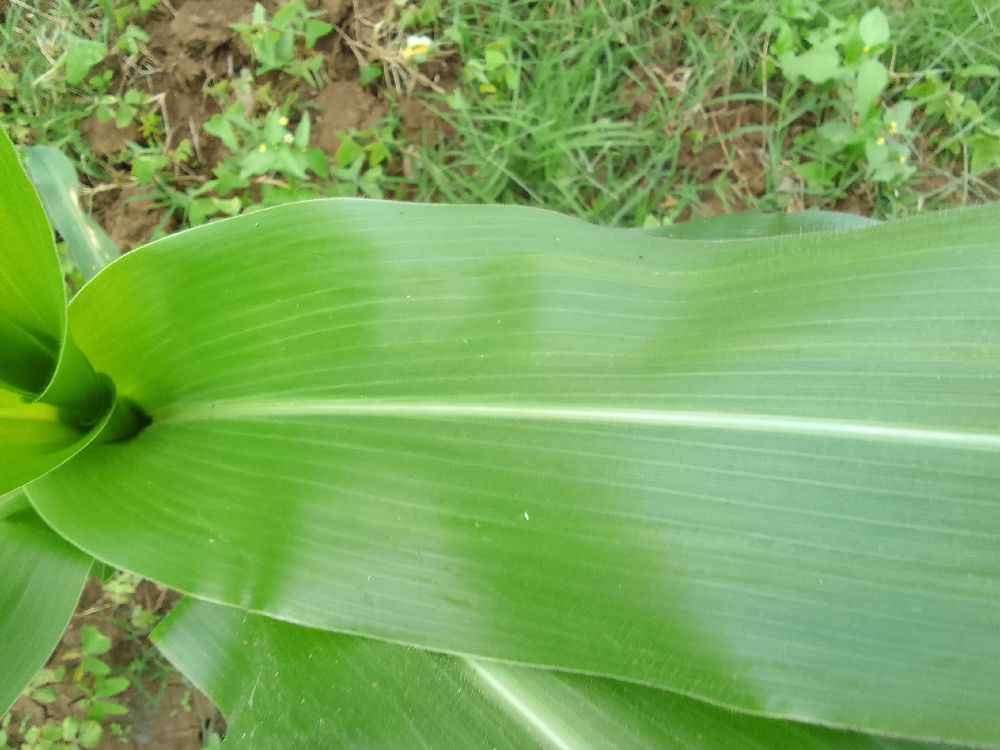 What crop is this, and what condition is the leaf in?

maize, healthy
